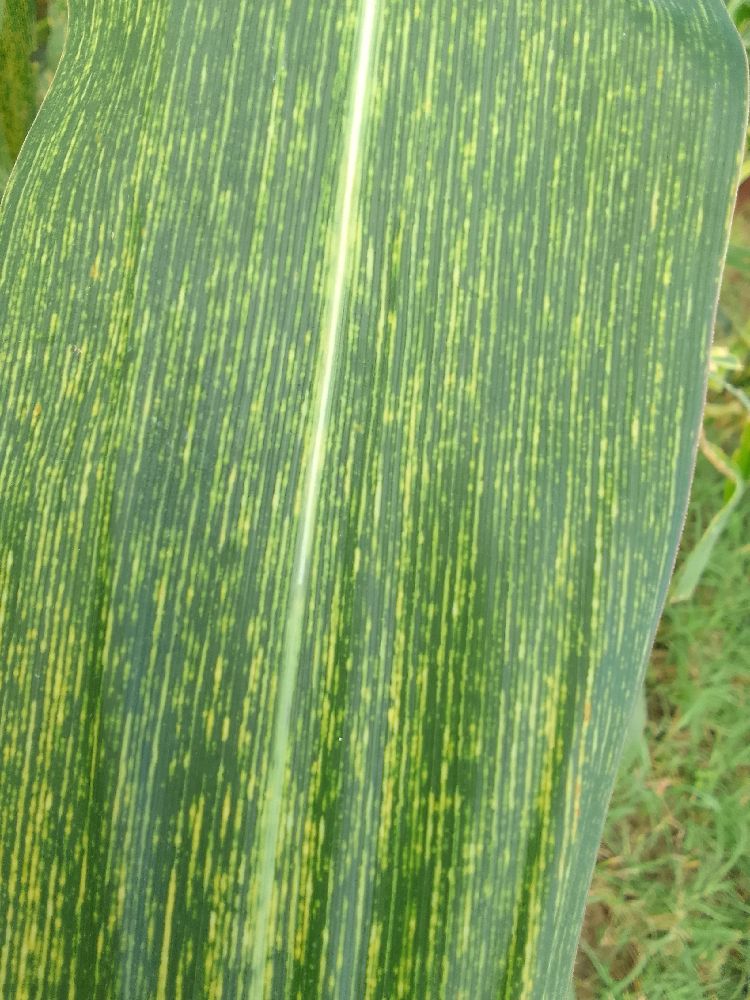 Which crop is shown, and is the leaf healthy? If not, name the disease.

maize, maize streak virus
